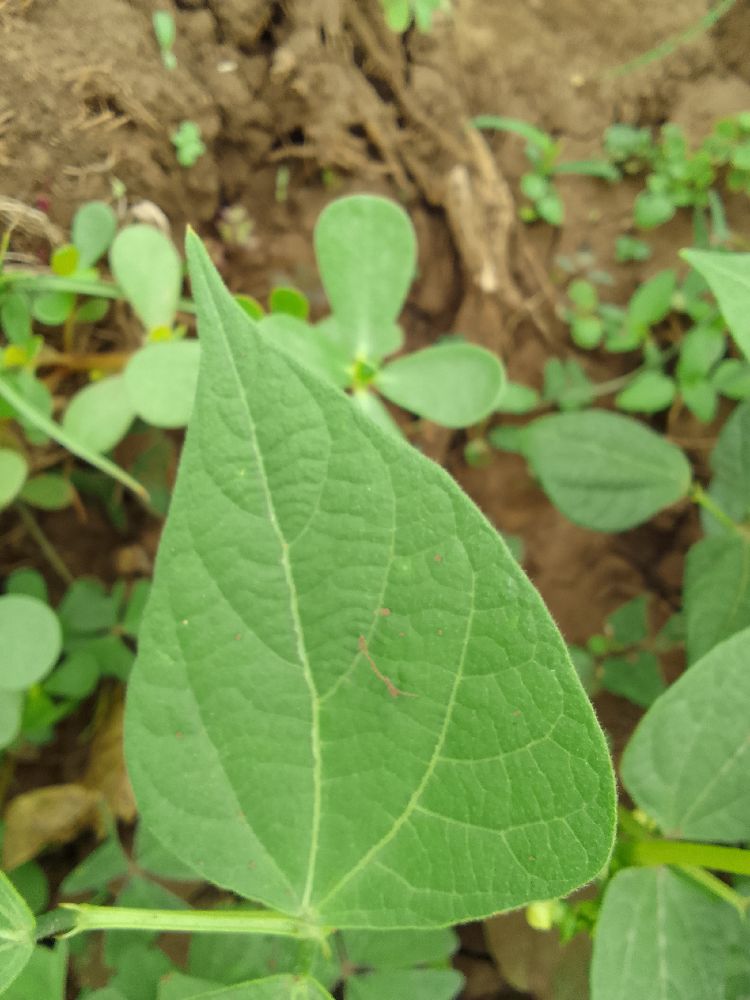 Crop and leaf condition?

common bean, healthy
